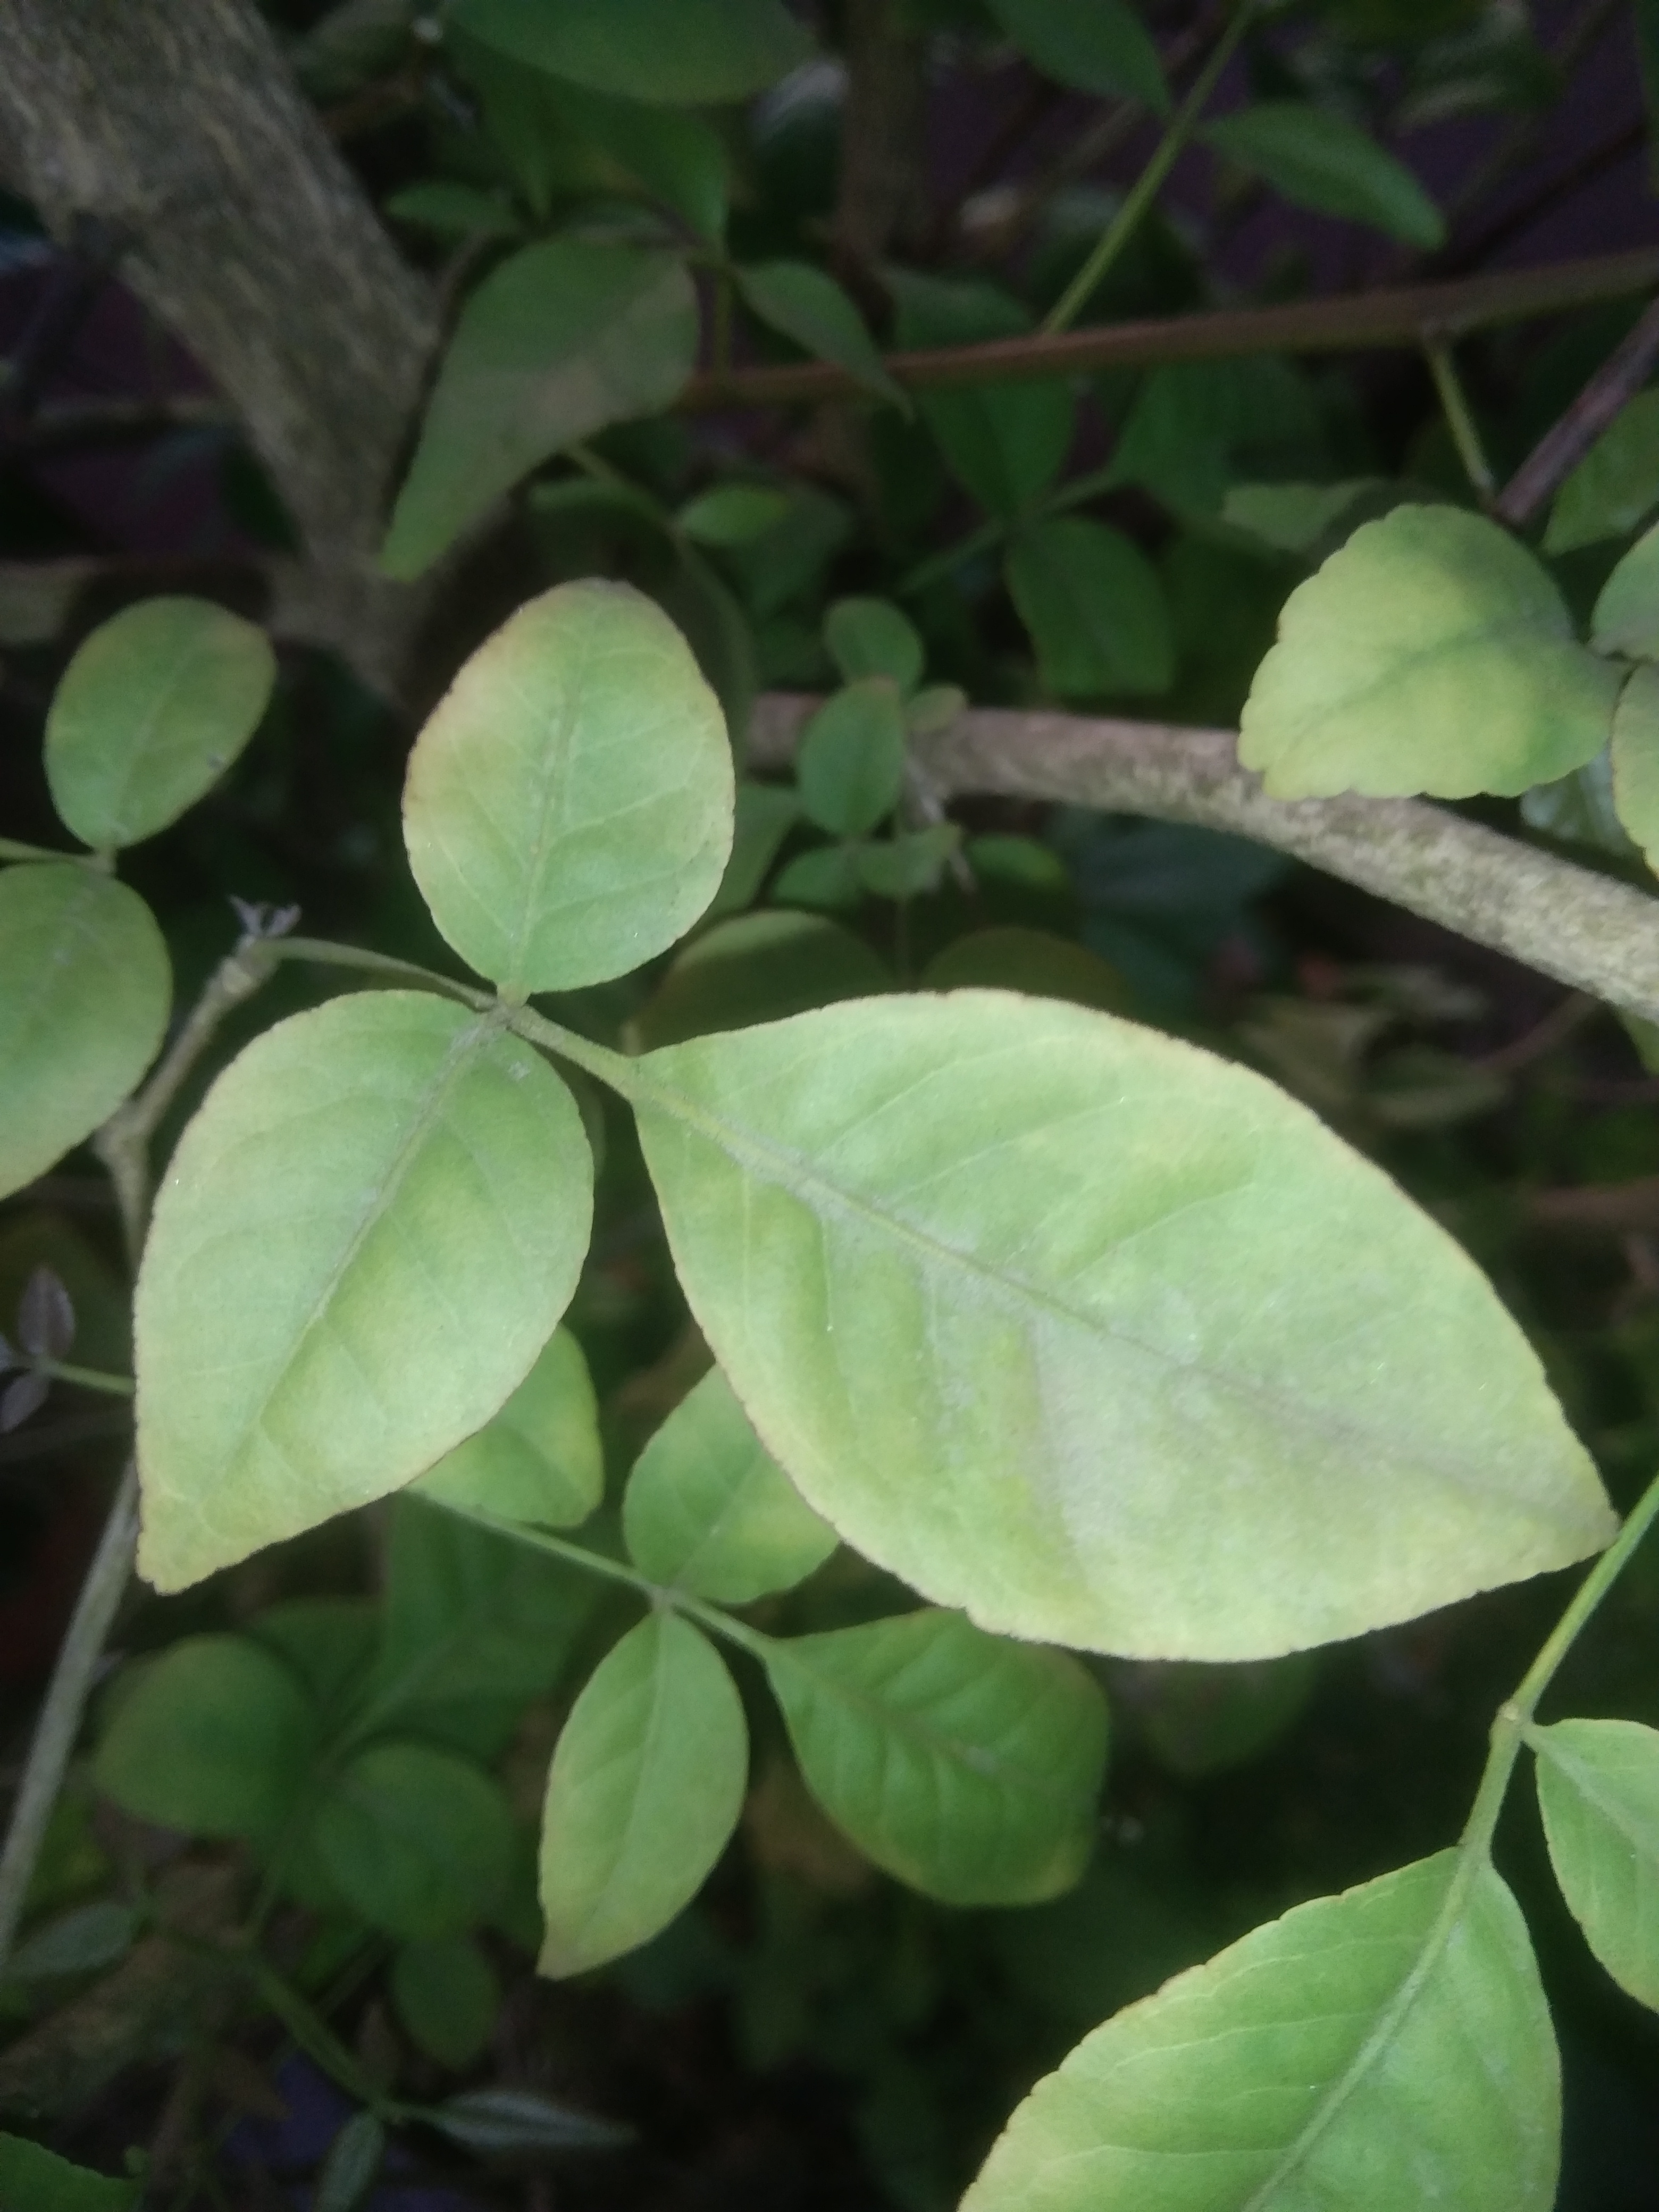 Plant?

wood apple
